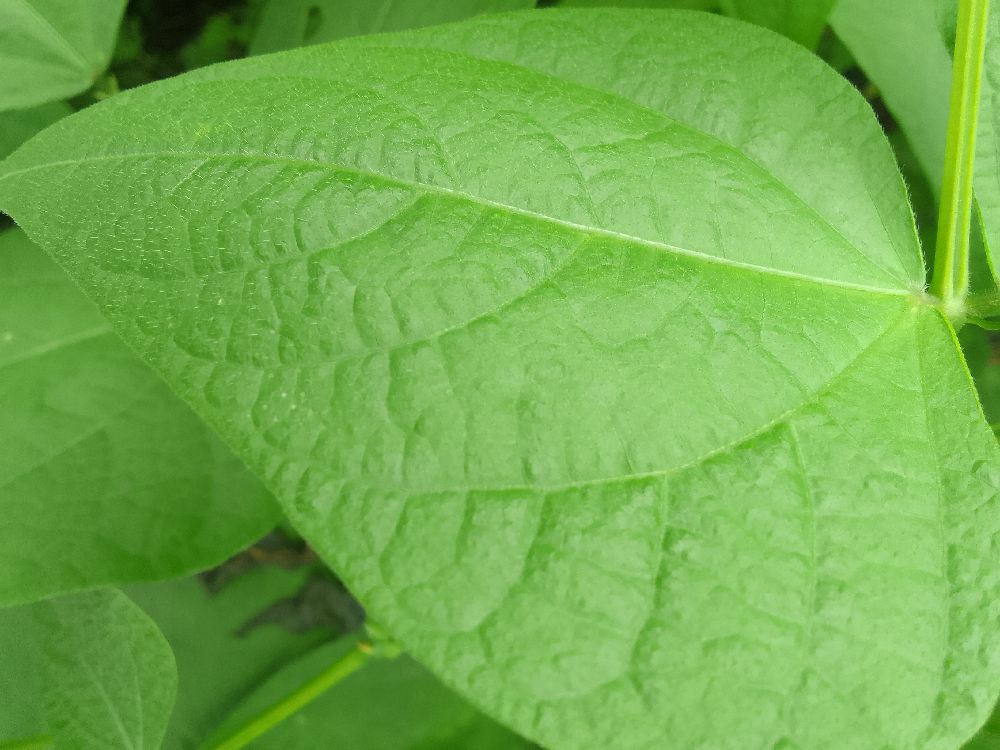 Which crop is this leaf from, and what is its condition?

common bean, healthy
